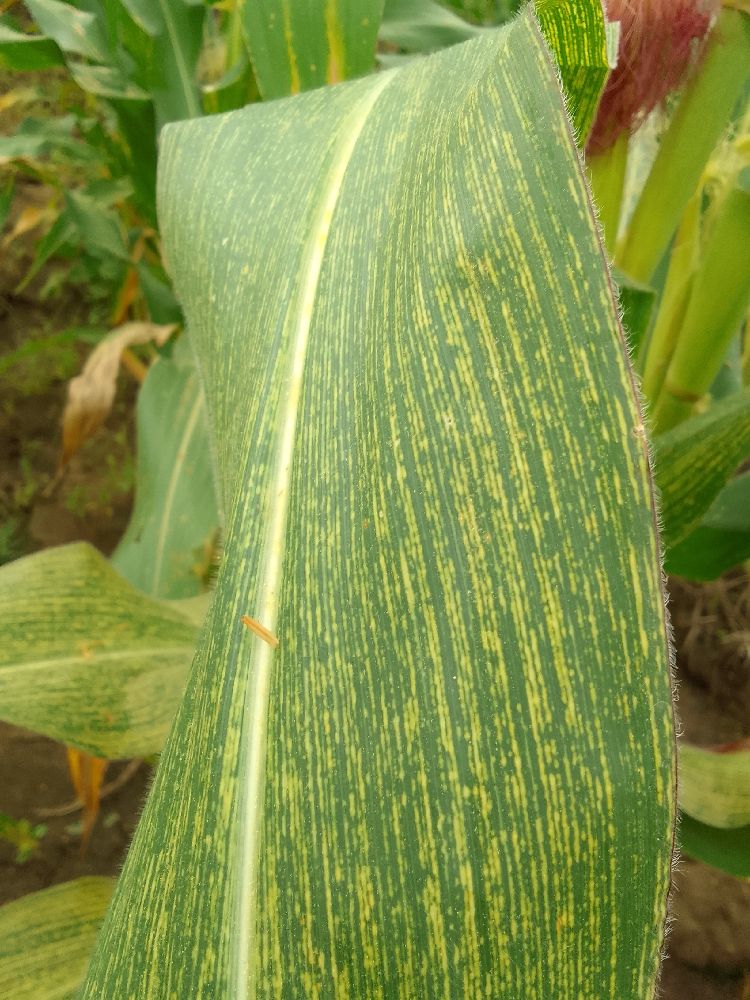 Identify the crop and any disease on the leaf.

maize, maize streak virus
